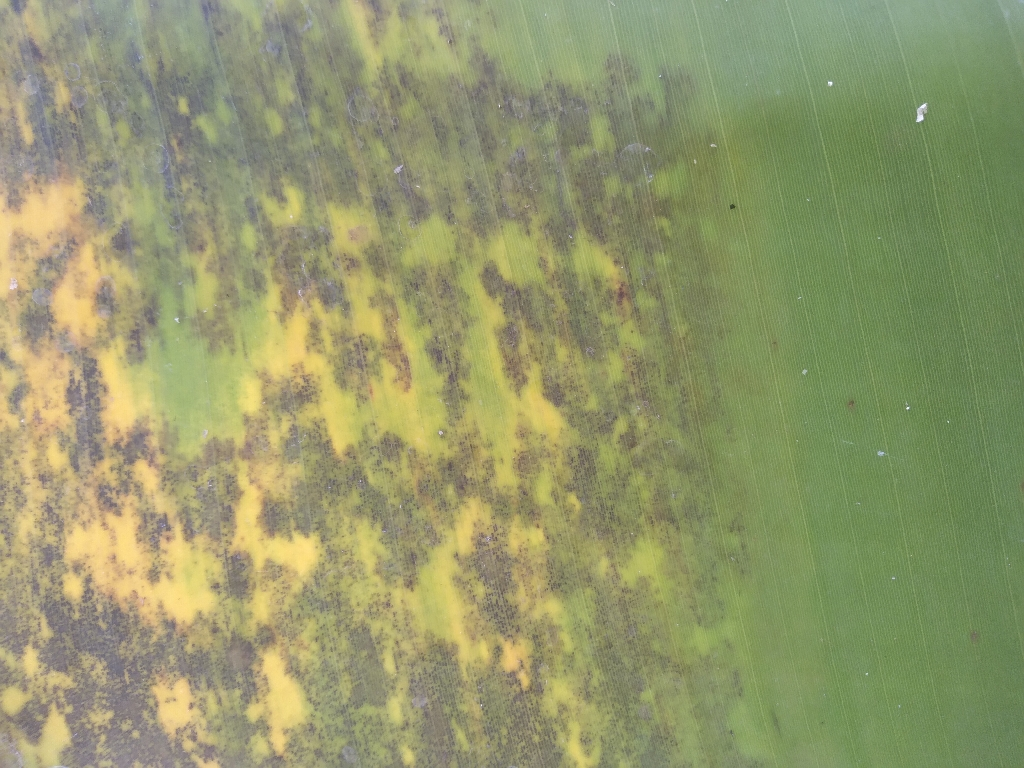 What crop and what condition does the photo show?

banana, black sigatoka
